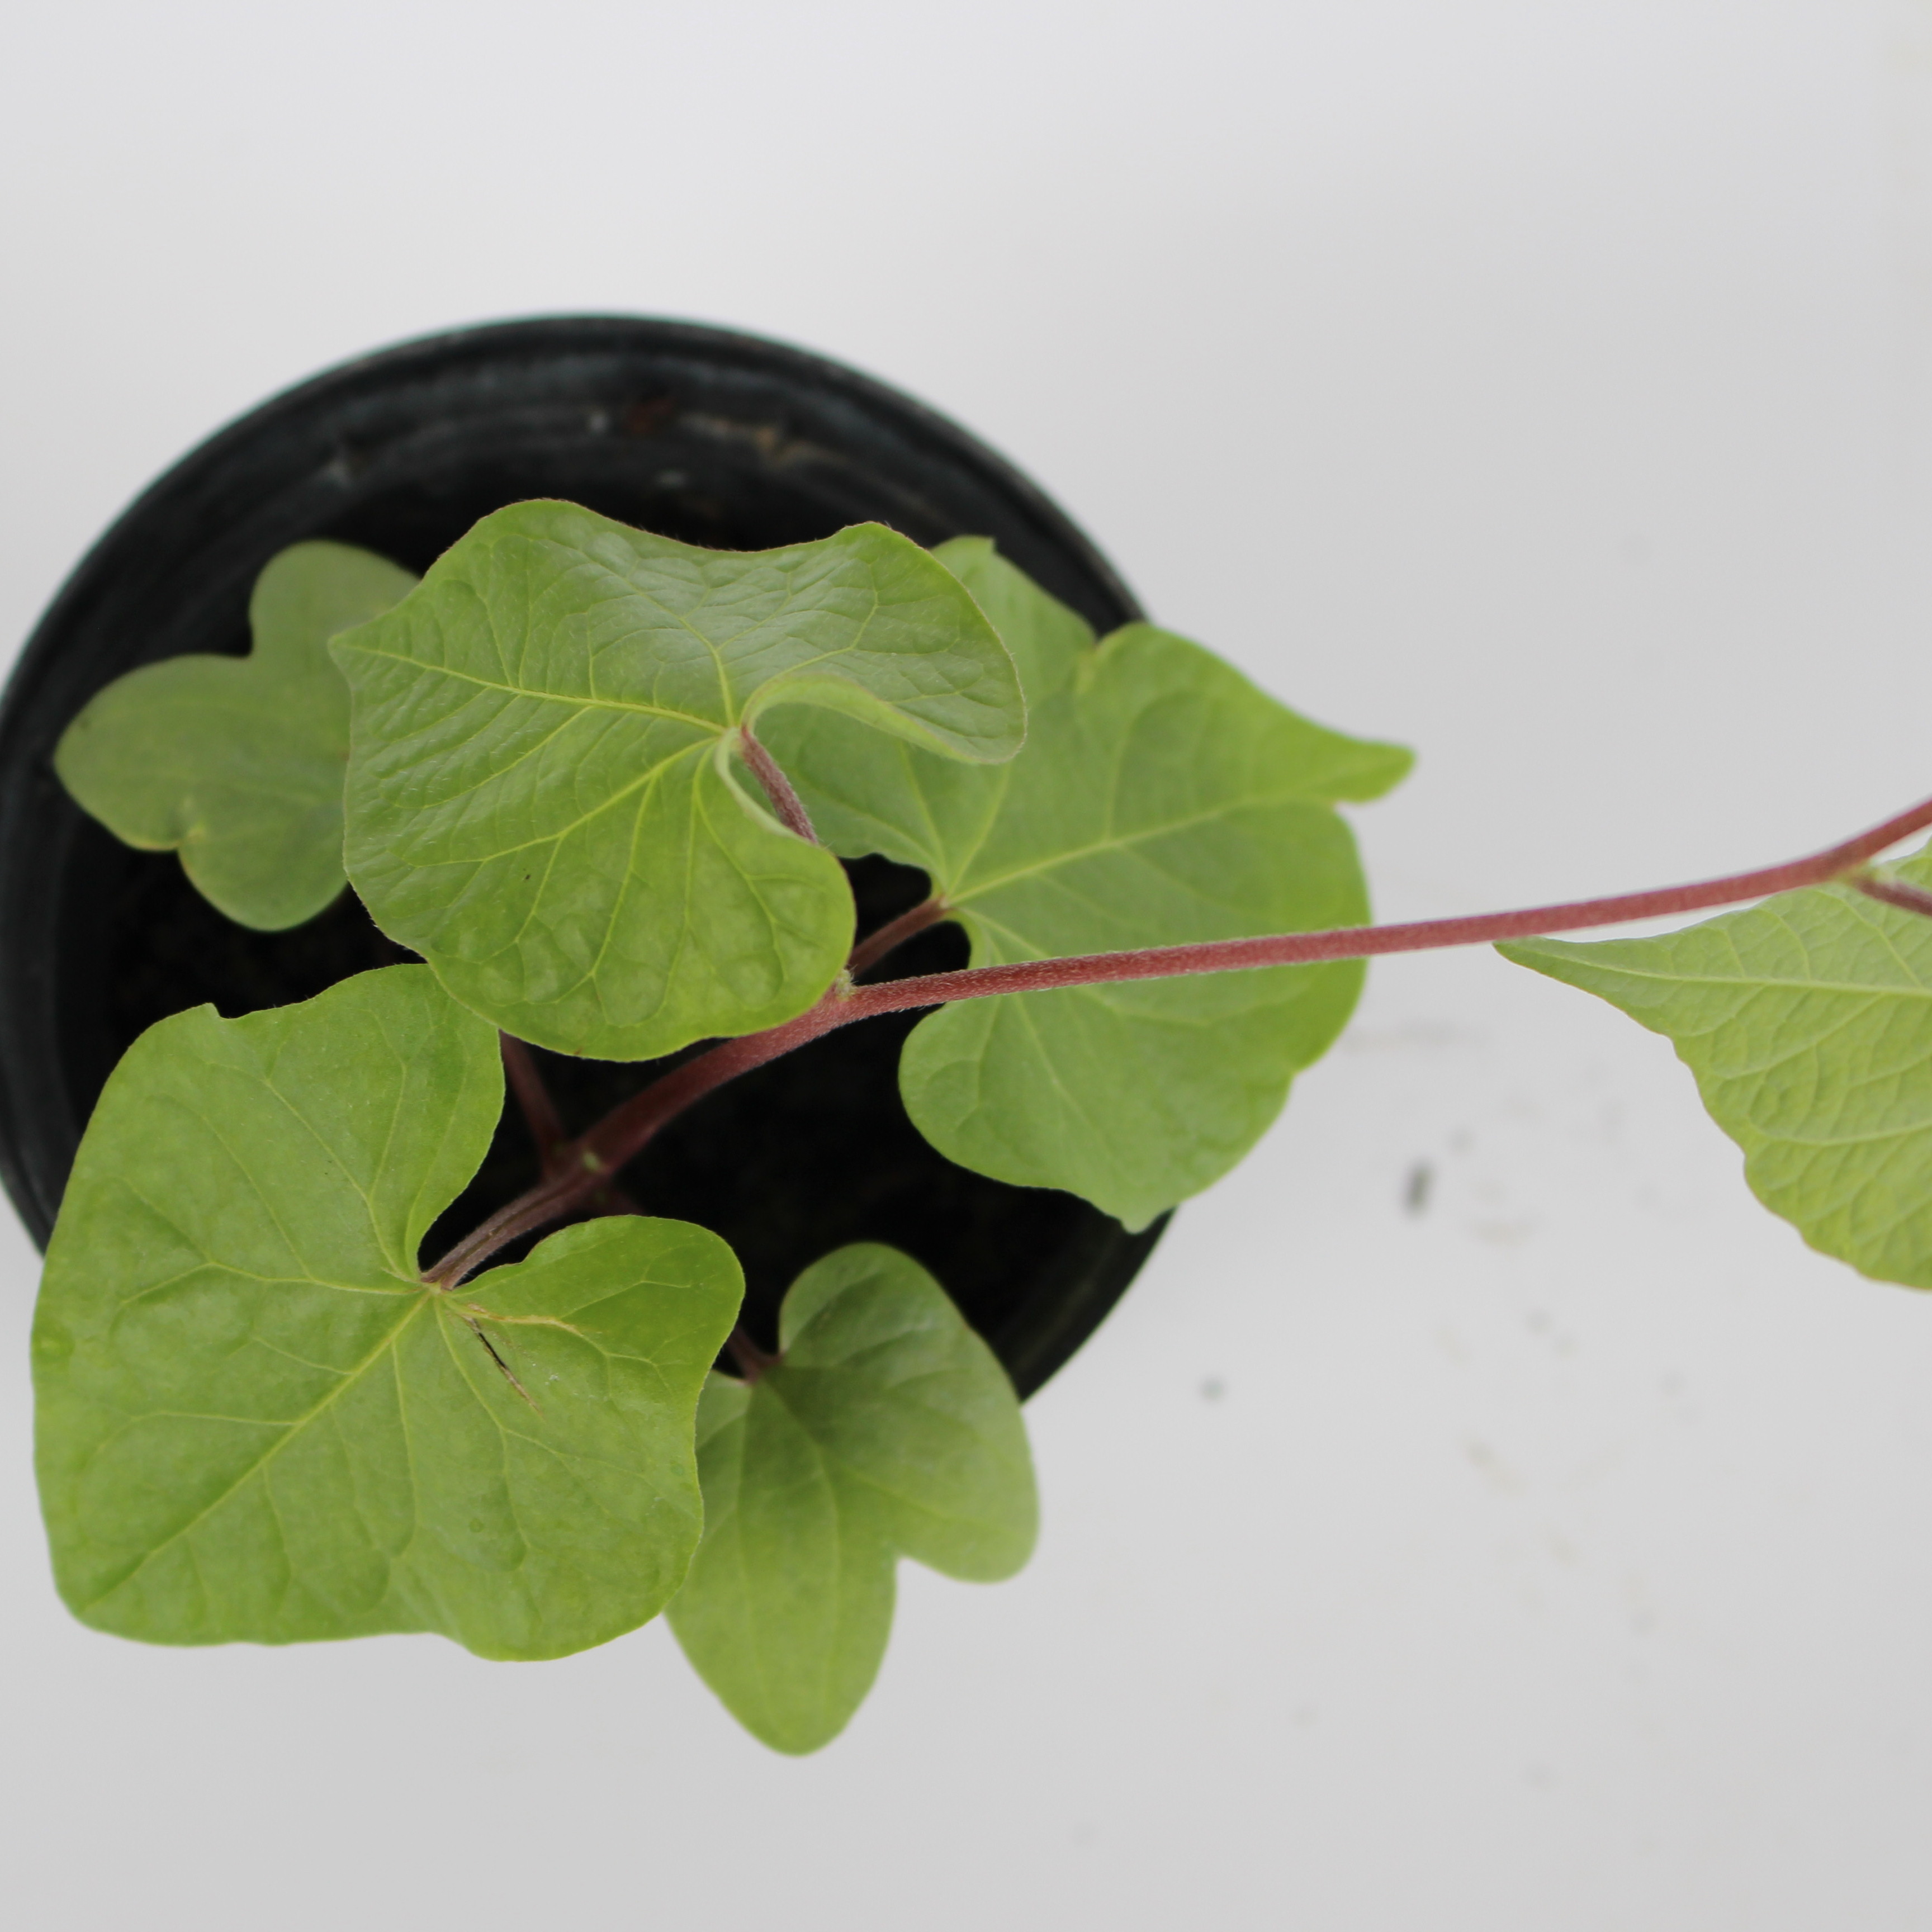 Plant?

Convolvulus arvensis
